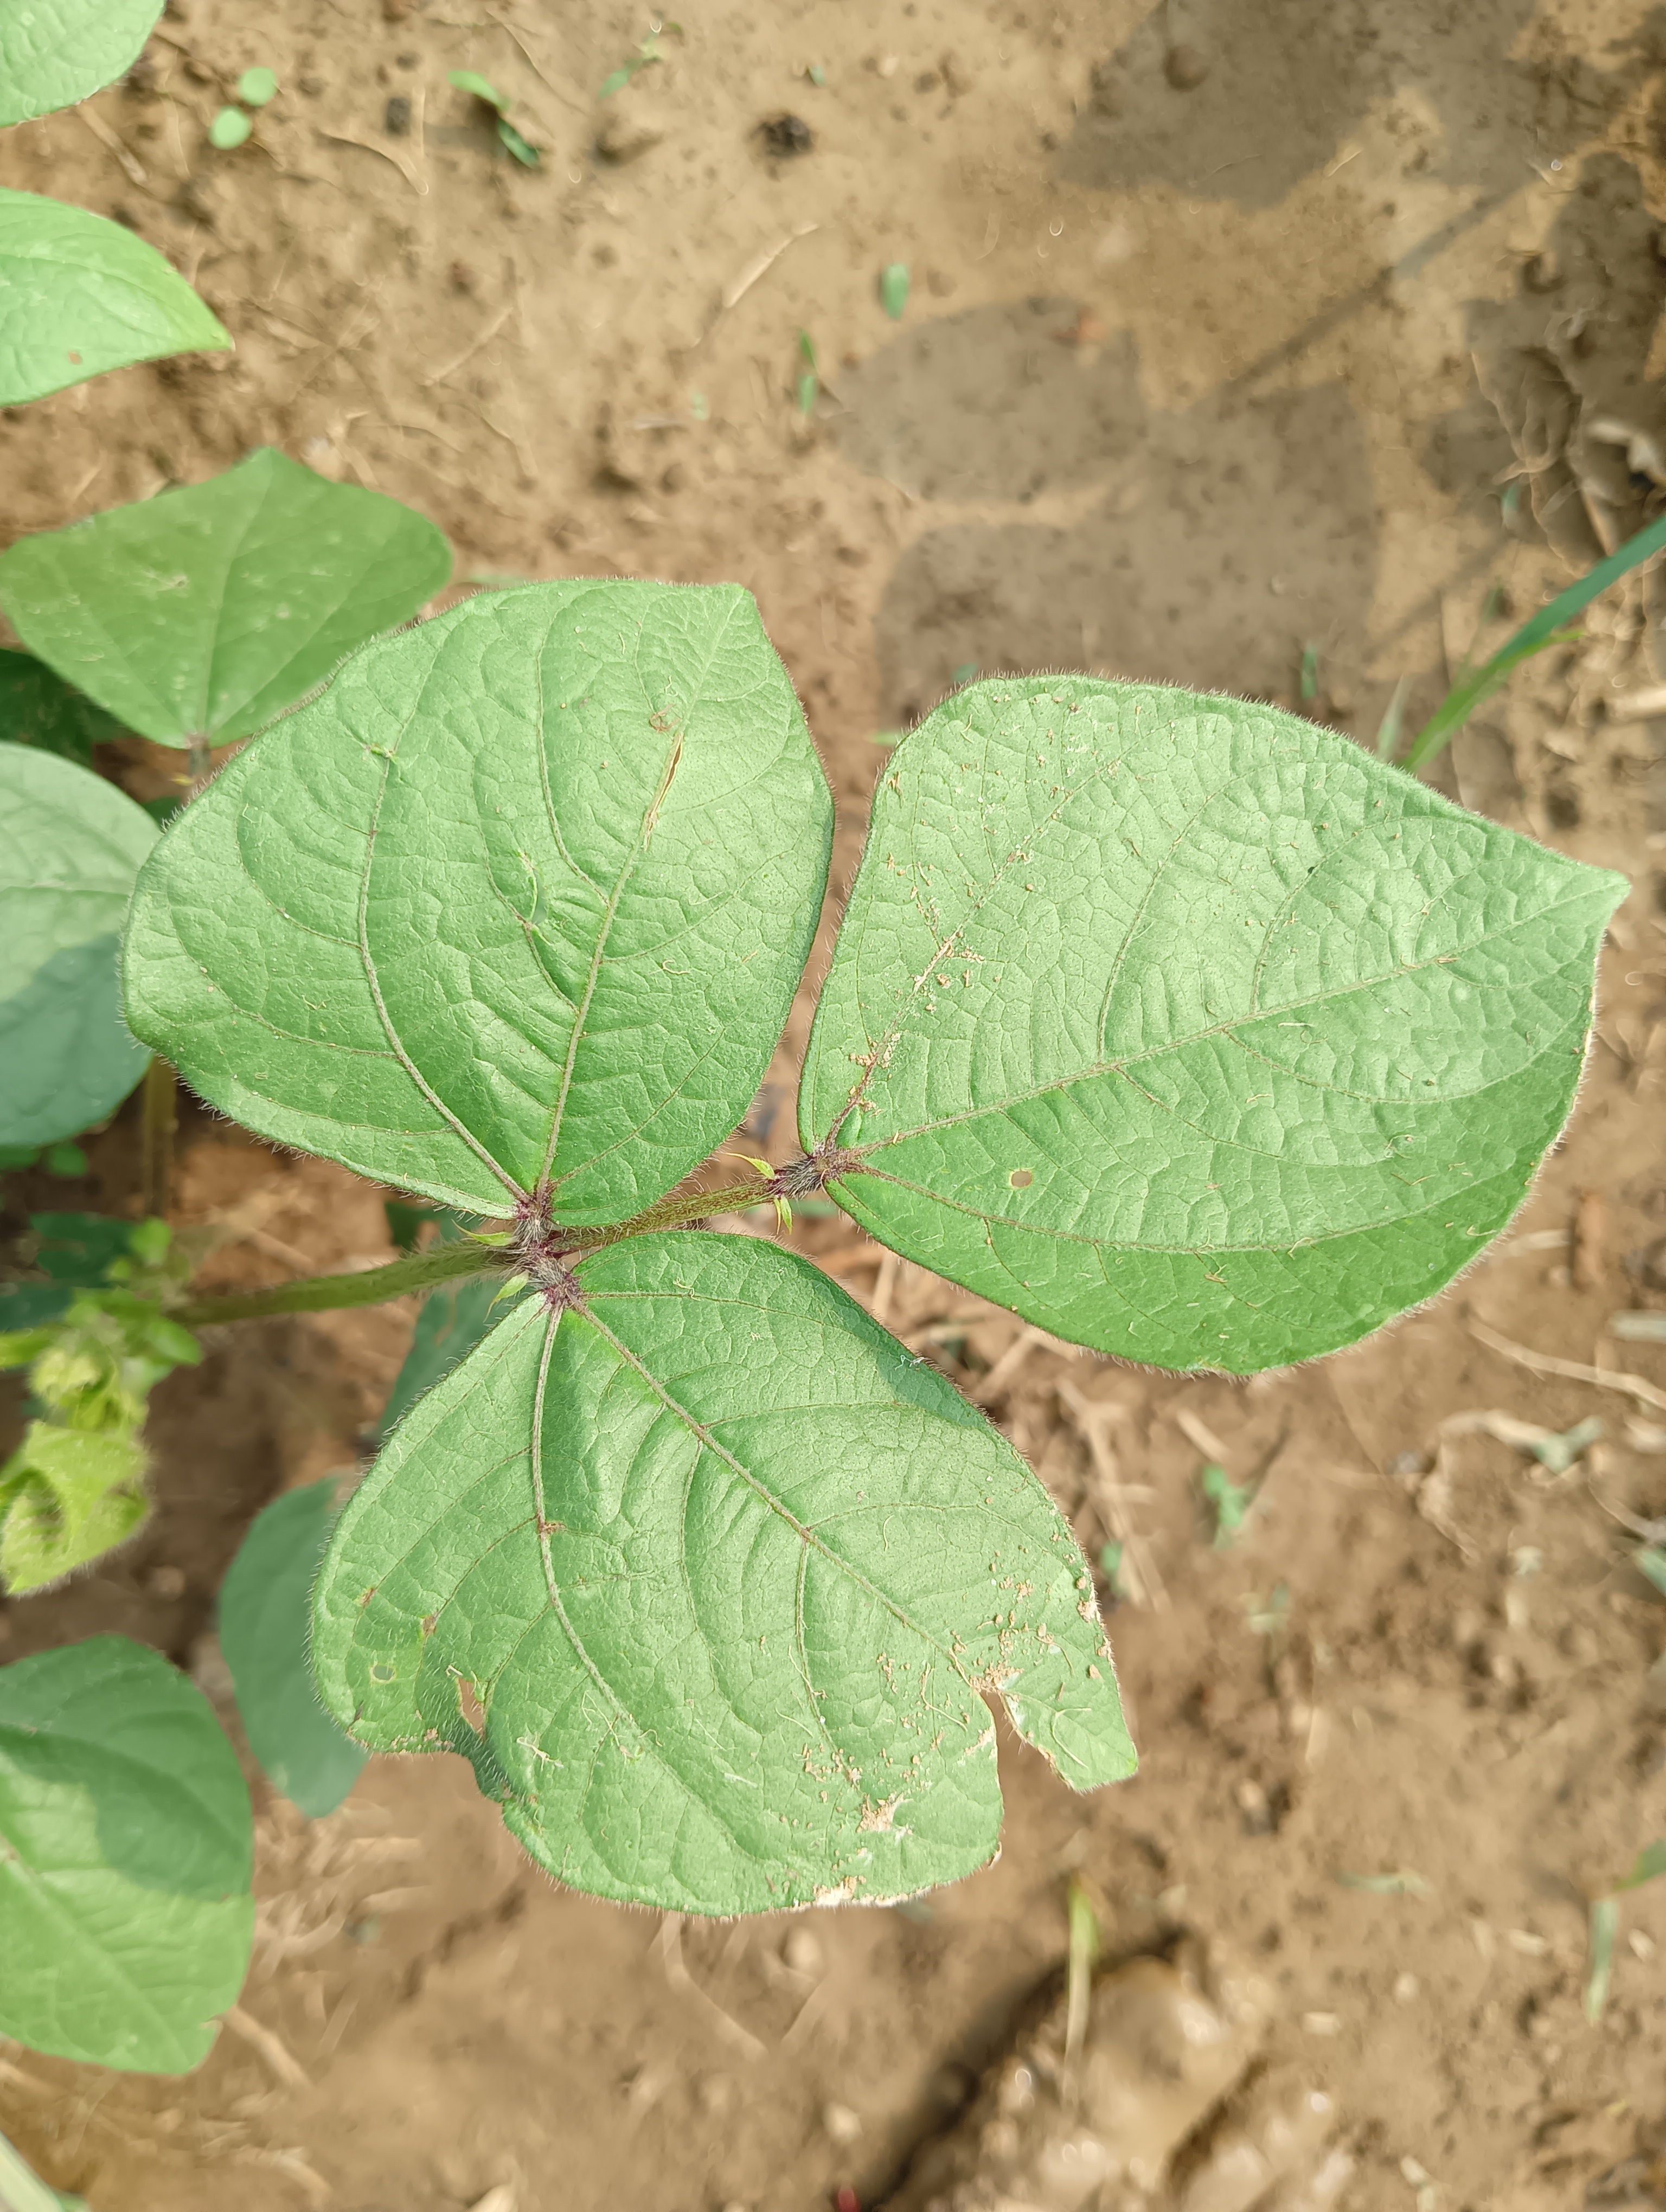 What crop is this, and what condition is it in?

mungbean, healthy
